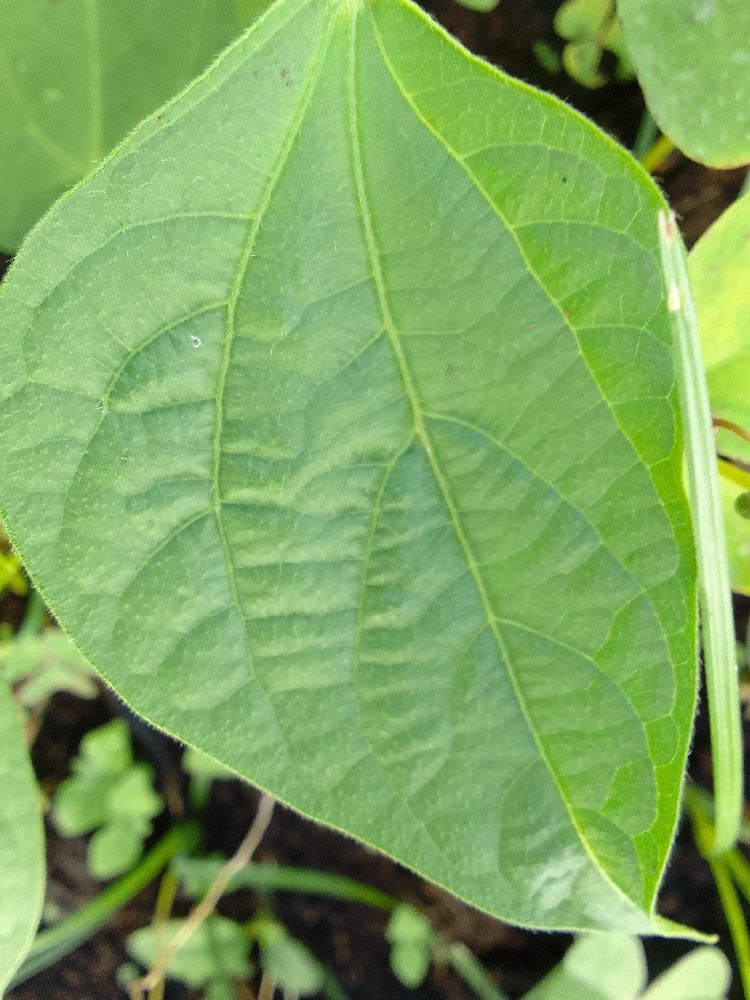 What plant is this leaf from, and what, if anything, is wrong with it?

common bean, healthy
